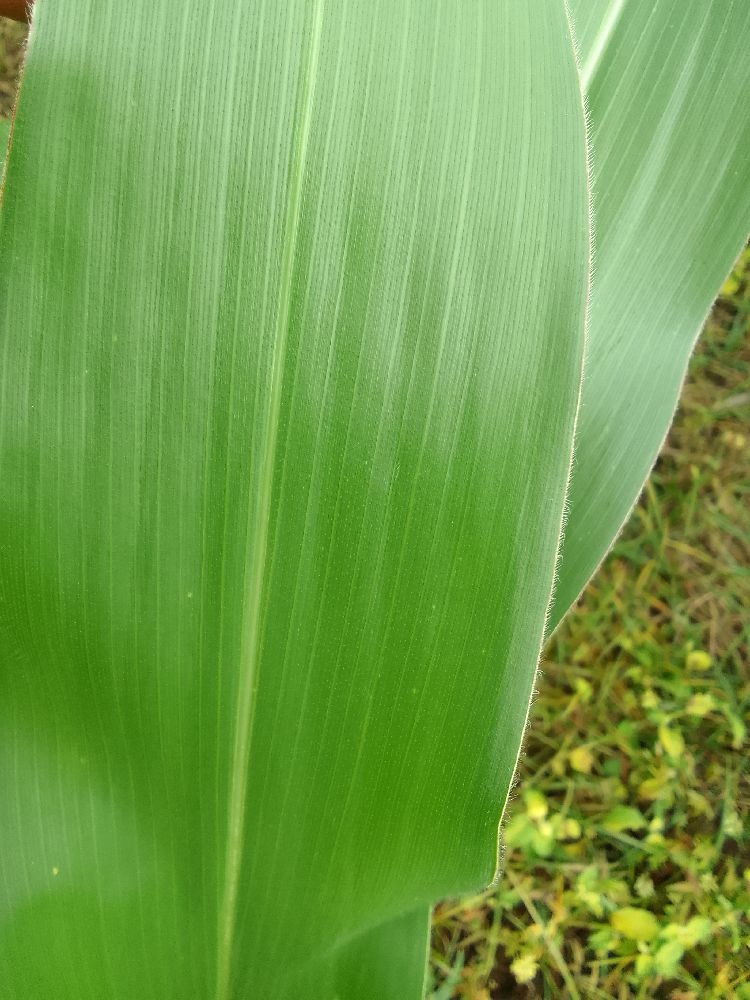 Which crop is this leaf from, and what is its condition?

maize, healthy
